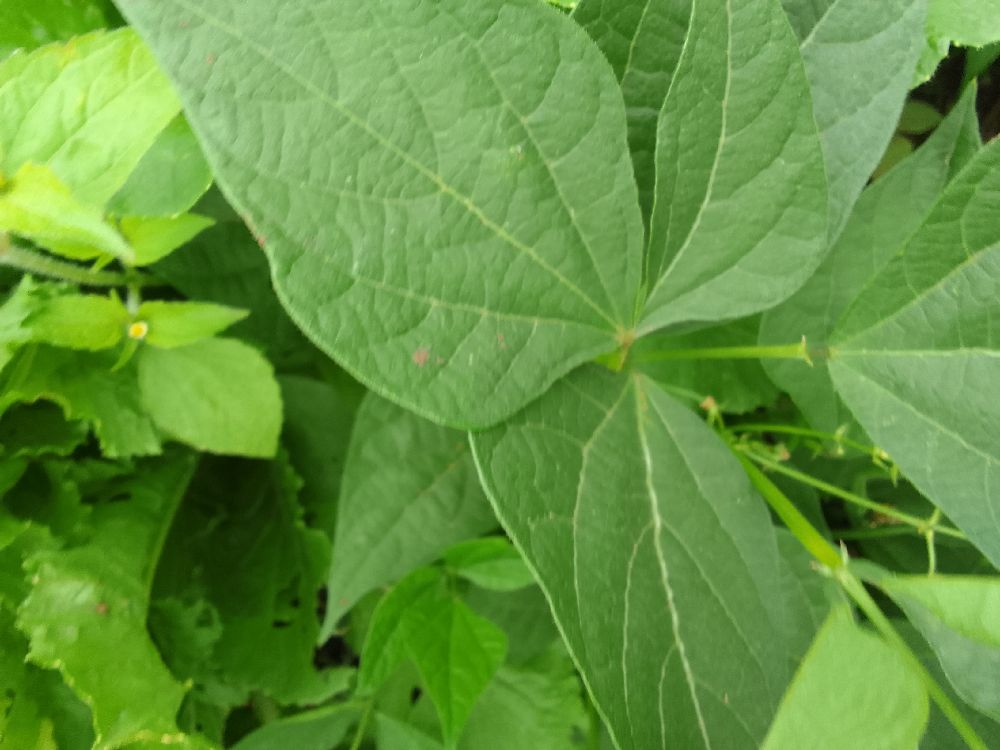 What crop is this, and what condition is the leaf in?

common bean, healthy
